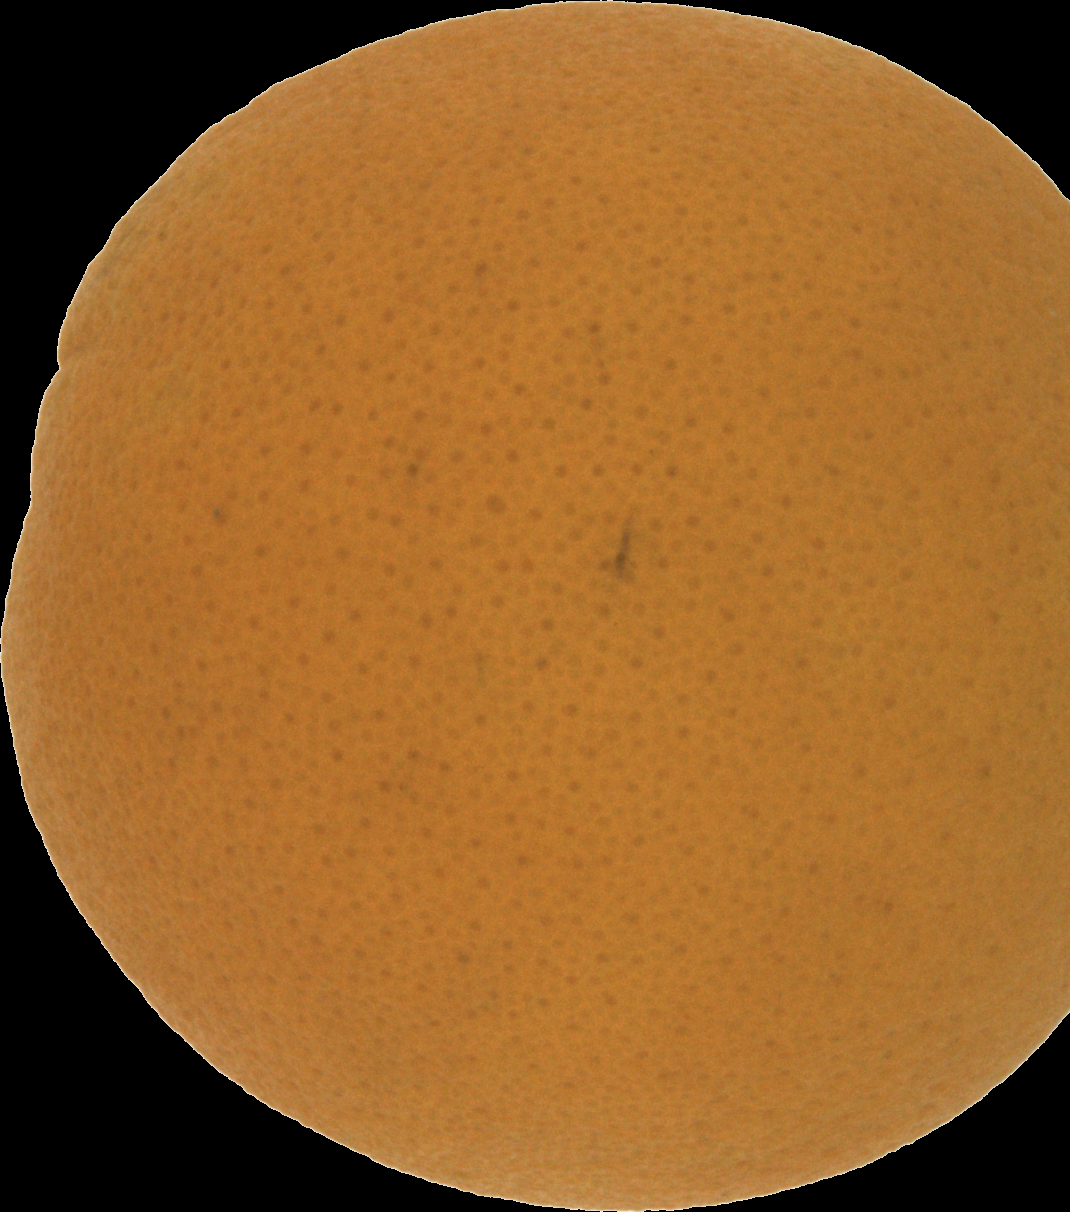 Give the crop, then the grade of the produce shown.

orange, good
